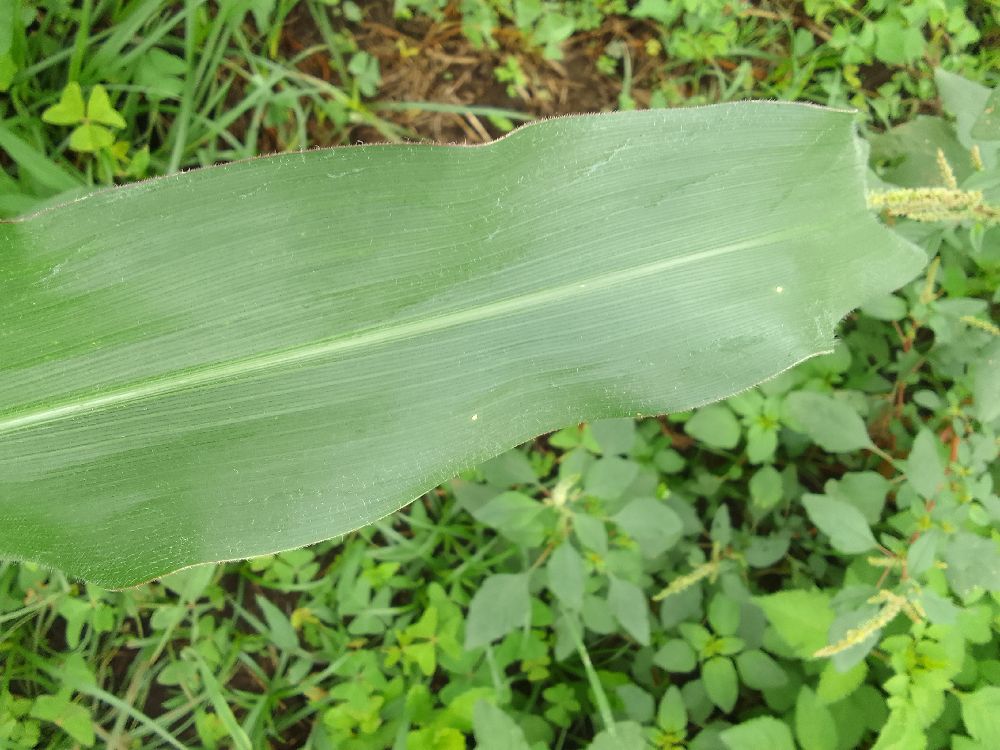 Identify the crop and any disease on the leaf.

maize, healthy
